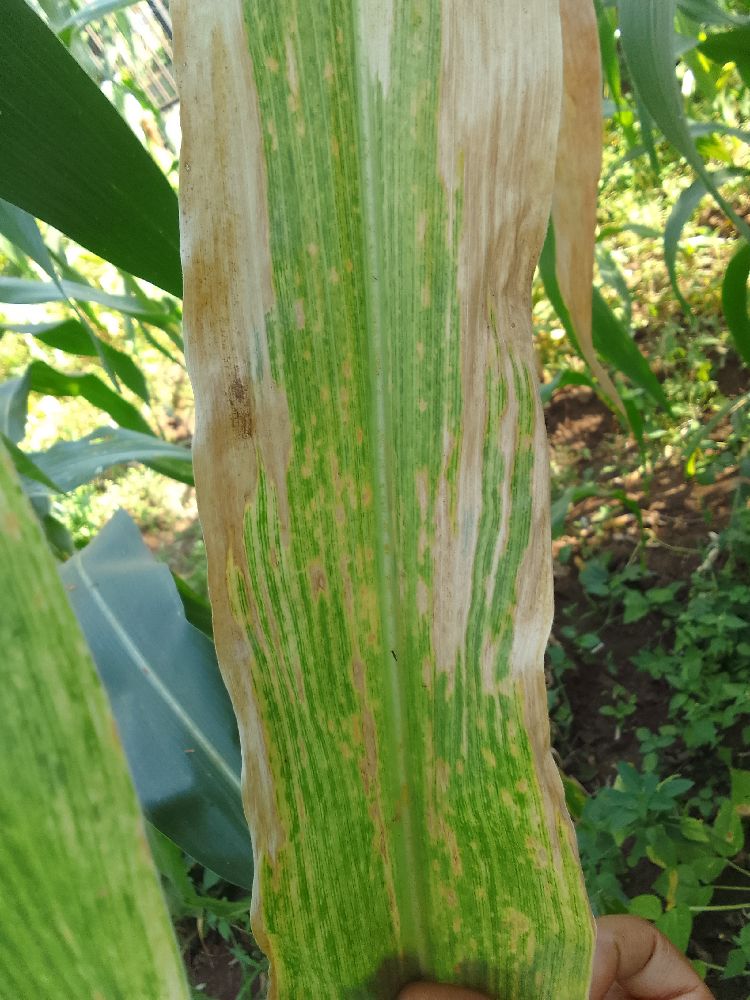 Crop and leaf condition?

maize, maize lethal necrosis
